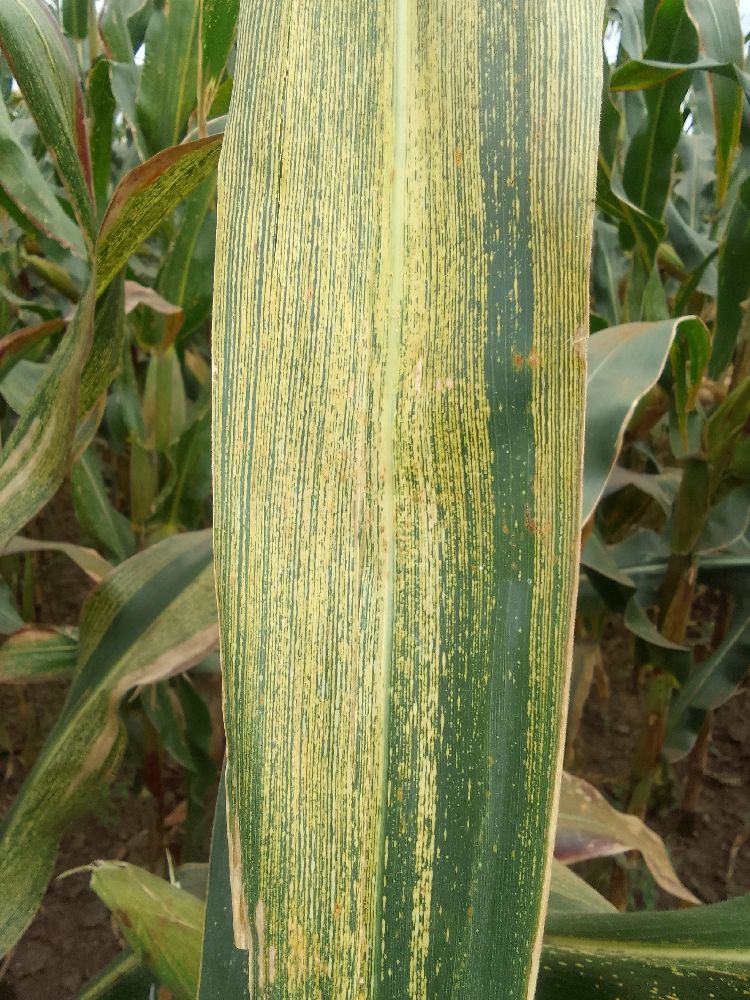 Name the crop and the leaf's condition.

maize, maize streak virus
